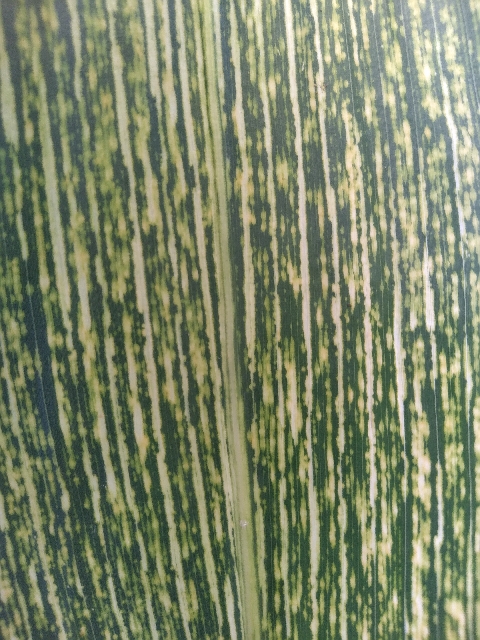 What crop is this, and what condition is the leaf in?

maize, maize streak virus
